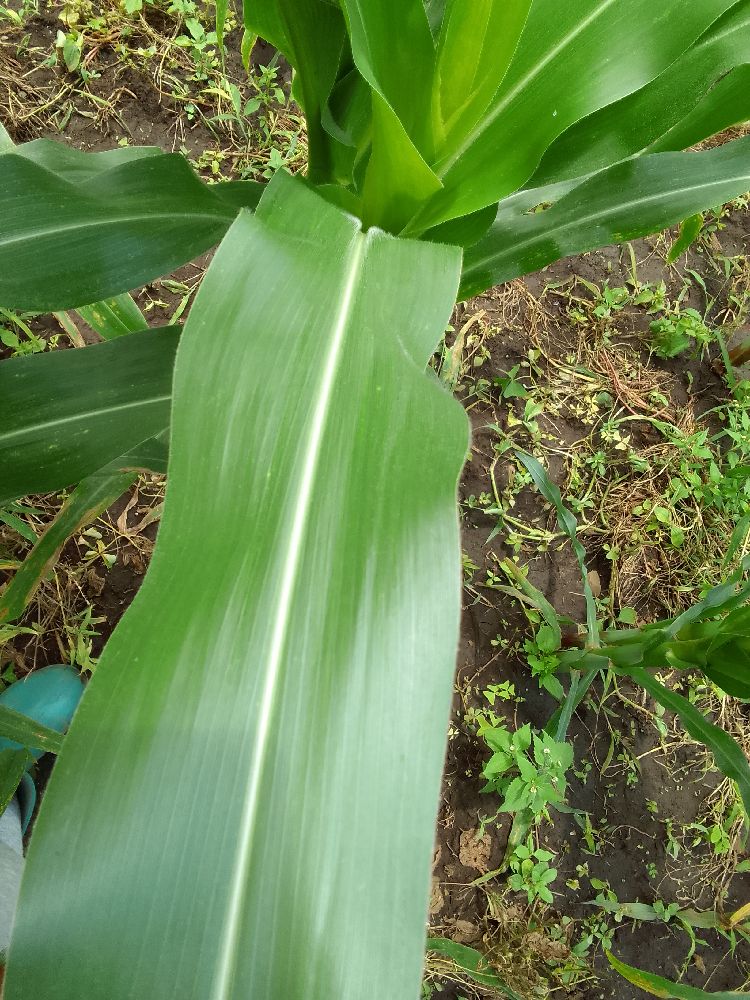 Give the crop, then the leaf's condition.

maize, maize lethal necrosis
